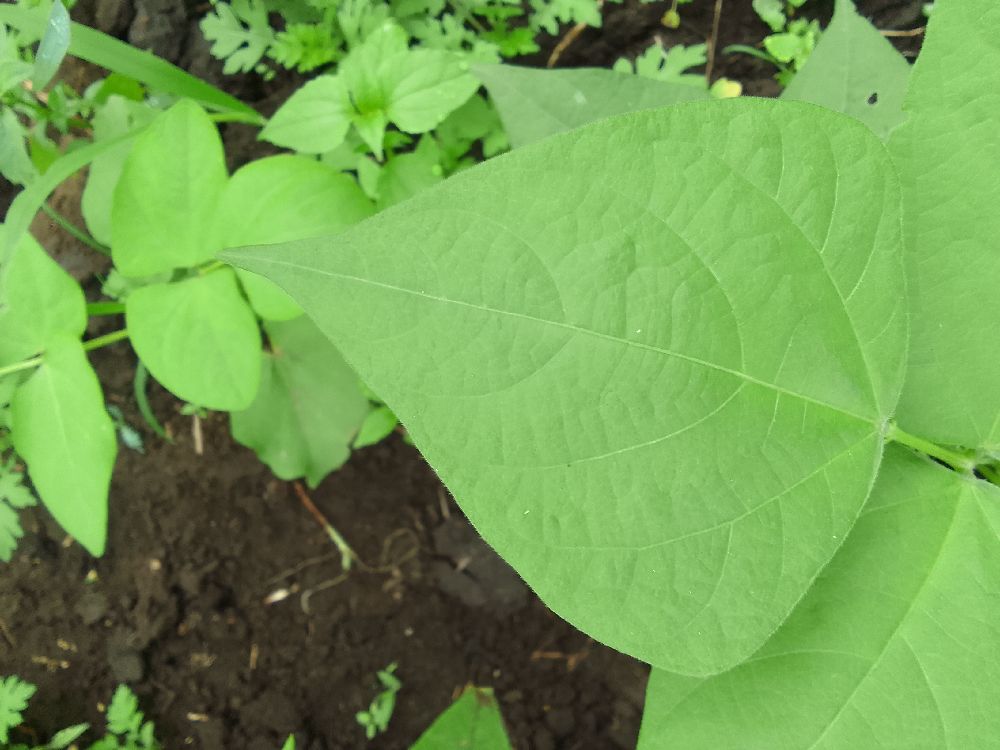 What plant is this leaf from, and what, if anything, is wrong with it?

common bean, healthy
